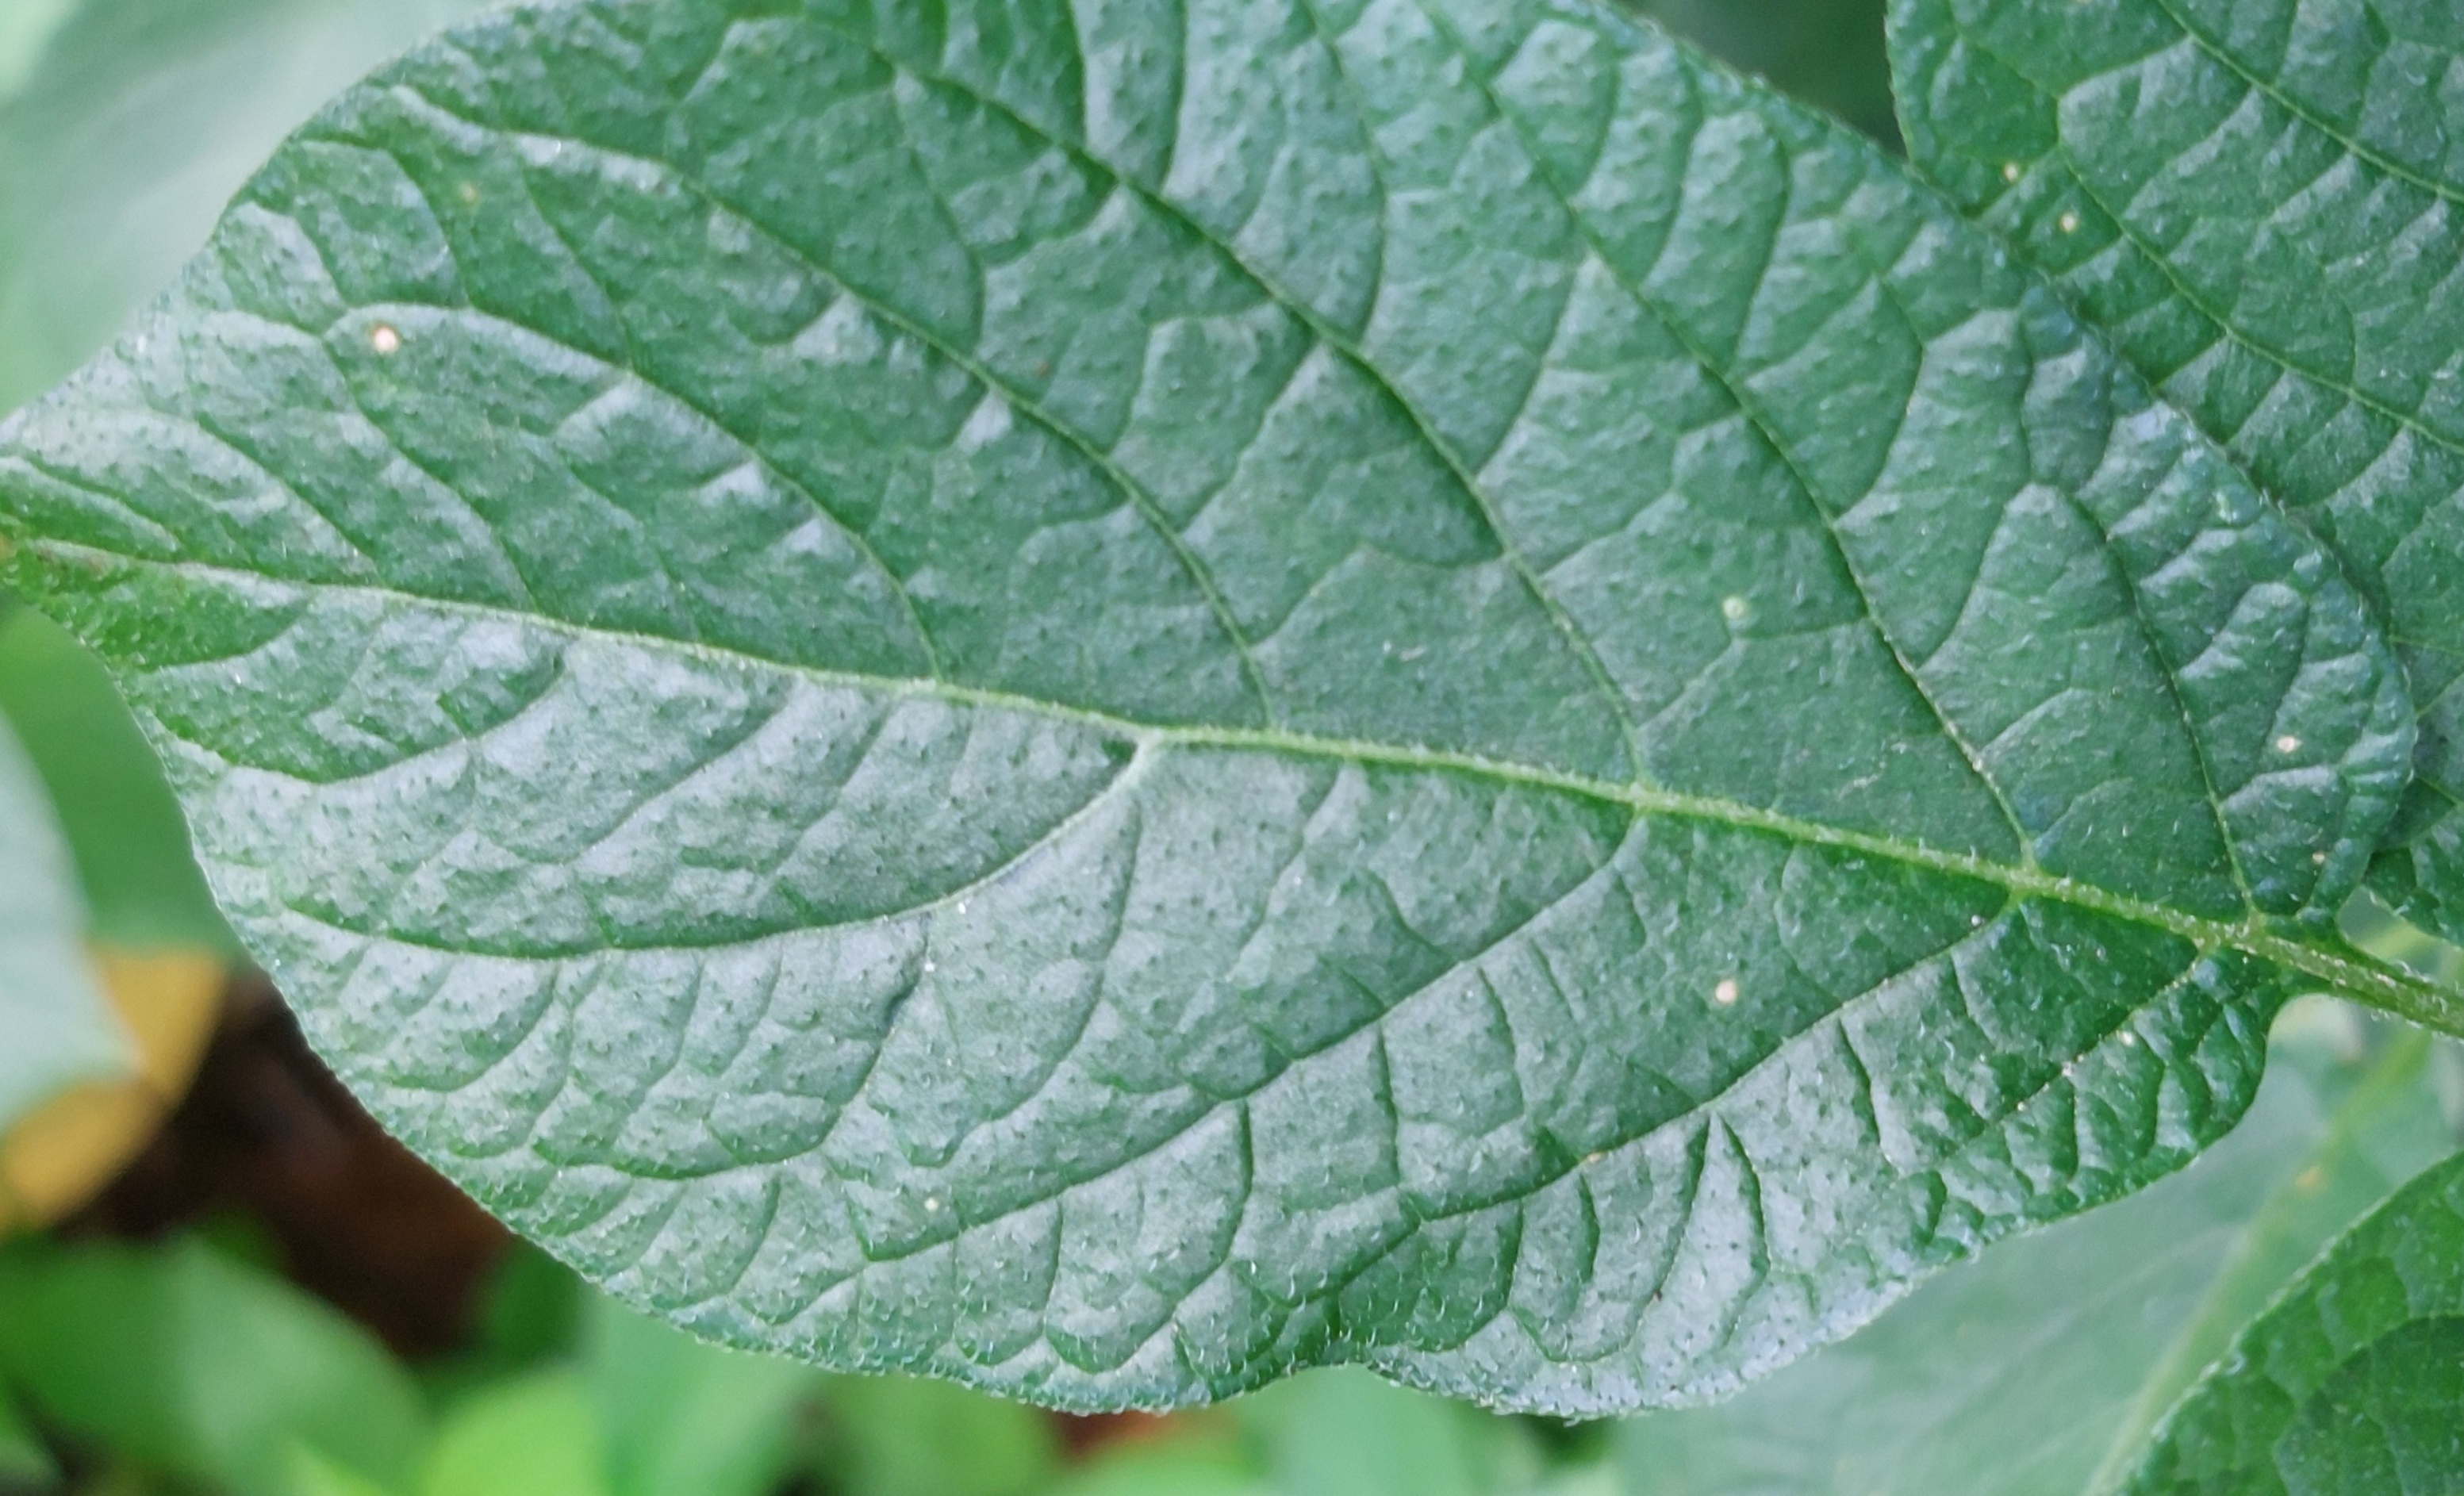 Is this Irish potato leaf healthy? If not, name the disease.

healthy
